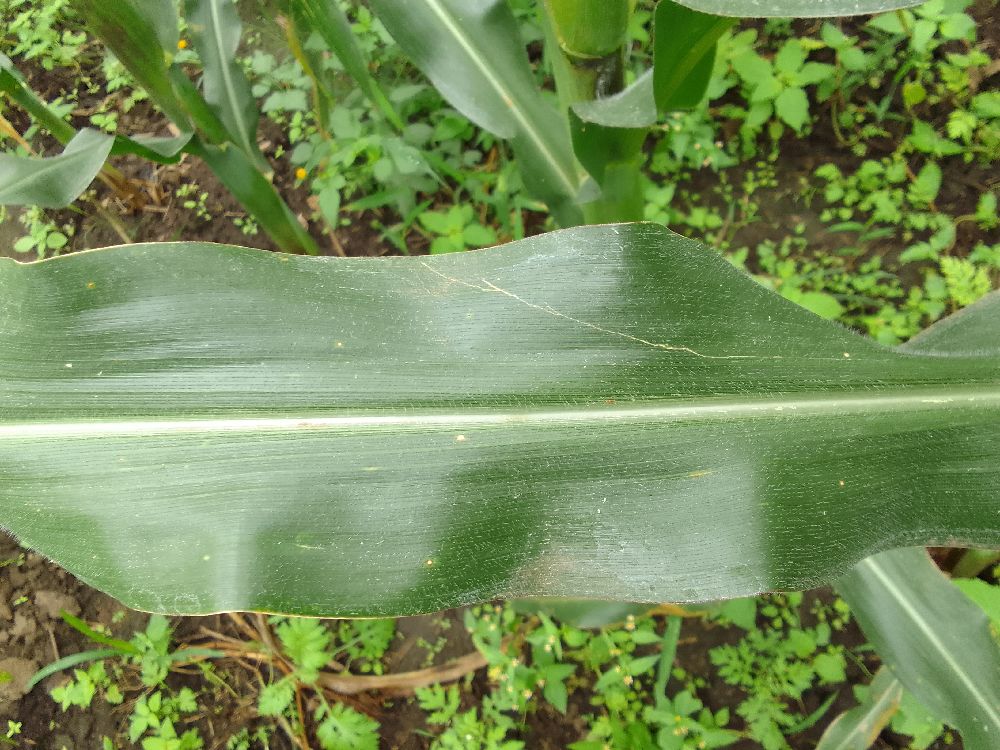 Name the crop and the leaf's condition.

maize, healthy
